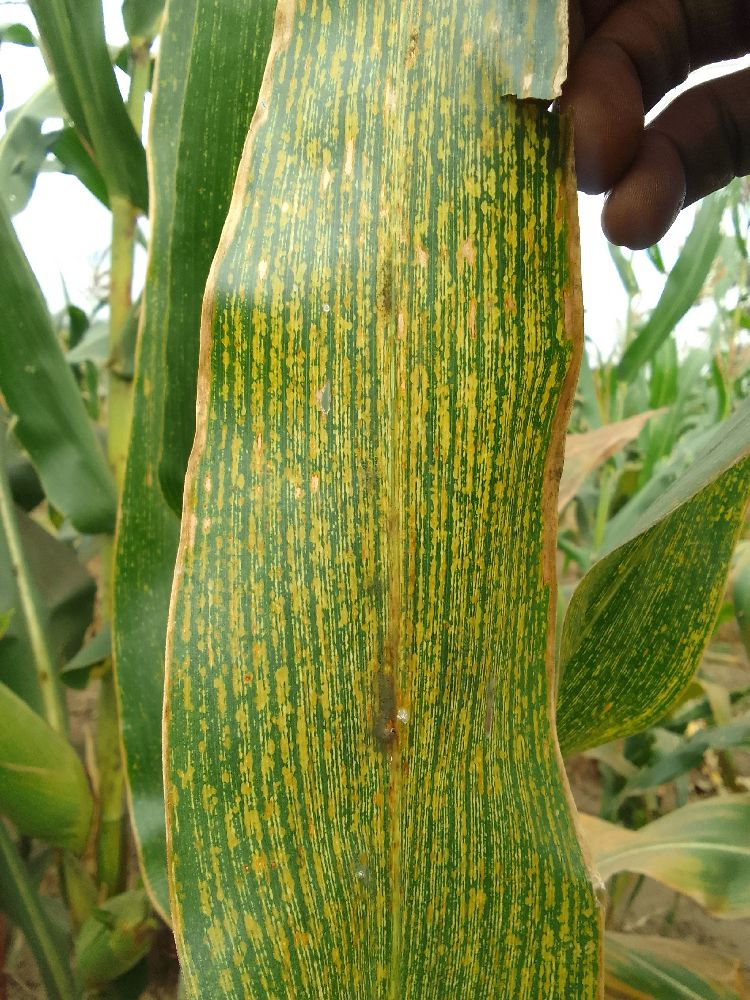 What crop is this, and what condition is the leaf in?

maize, maize streak virus
